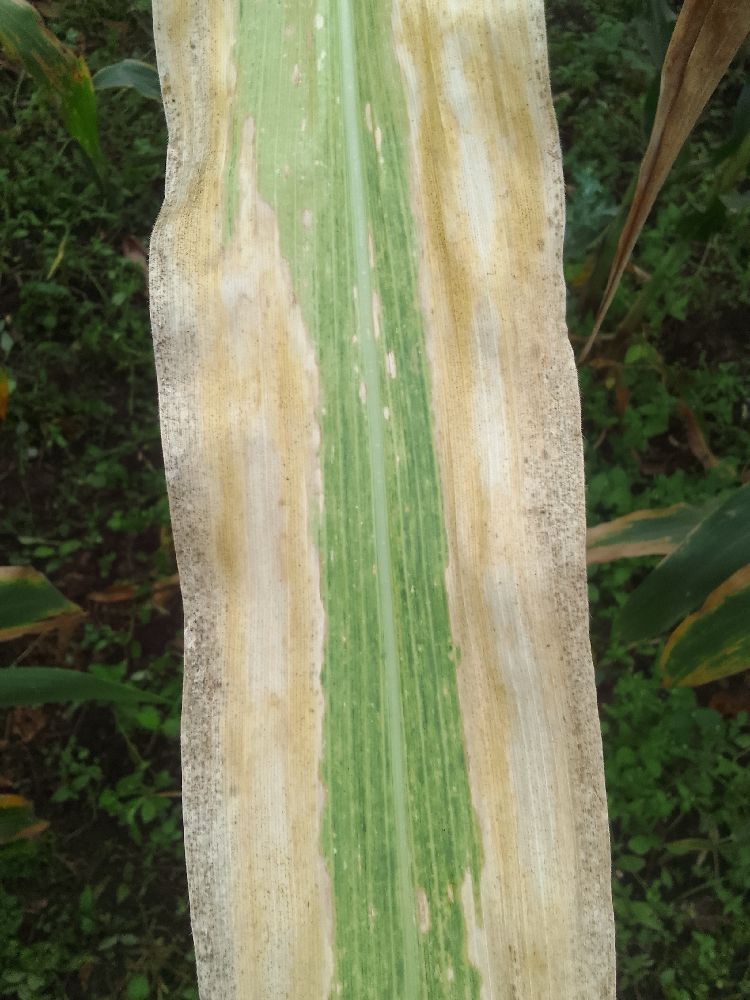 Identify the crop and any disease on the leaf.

maize, maize lethal necrosis
